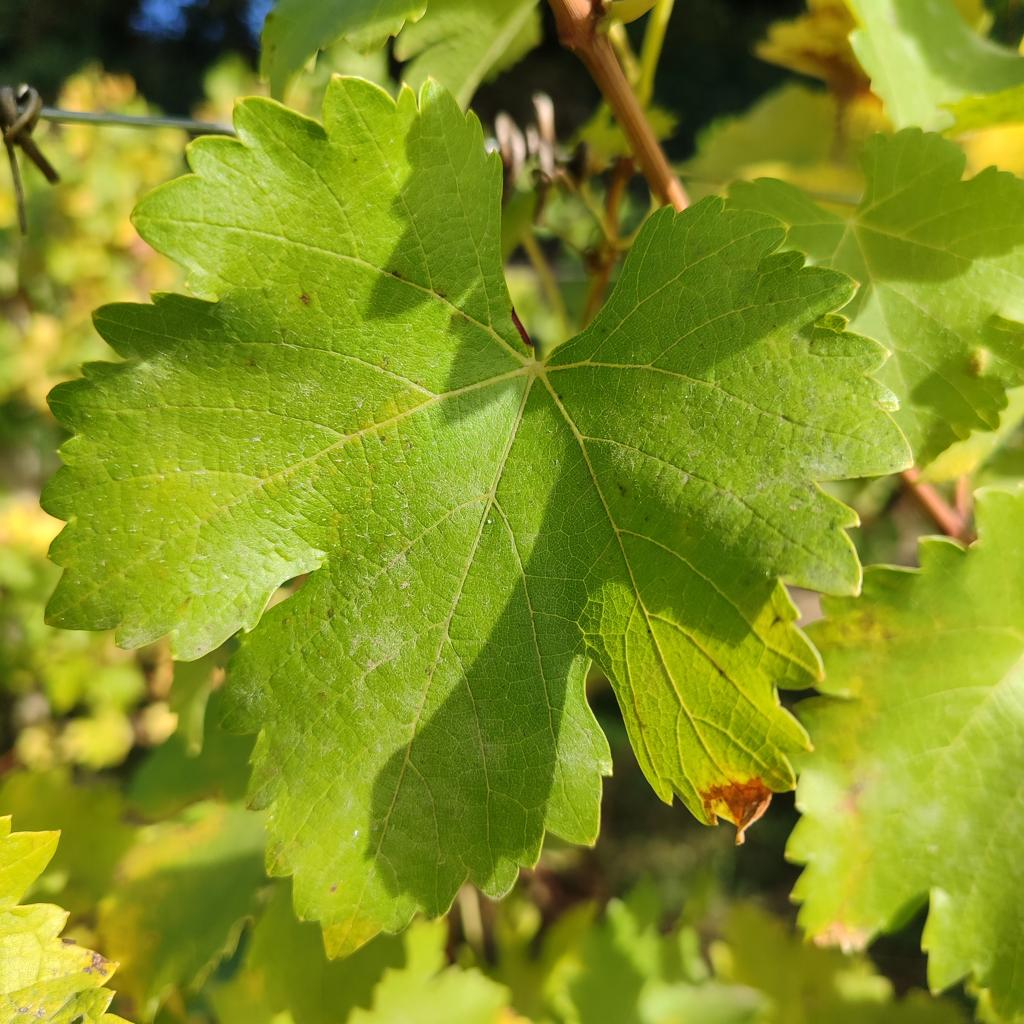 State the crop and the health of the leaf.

grapevine, powdery mildew
